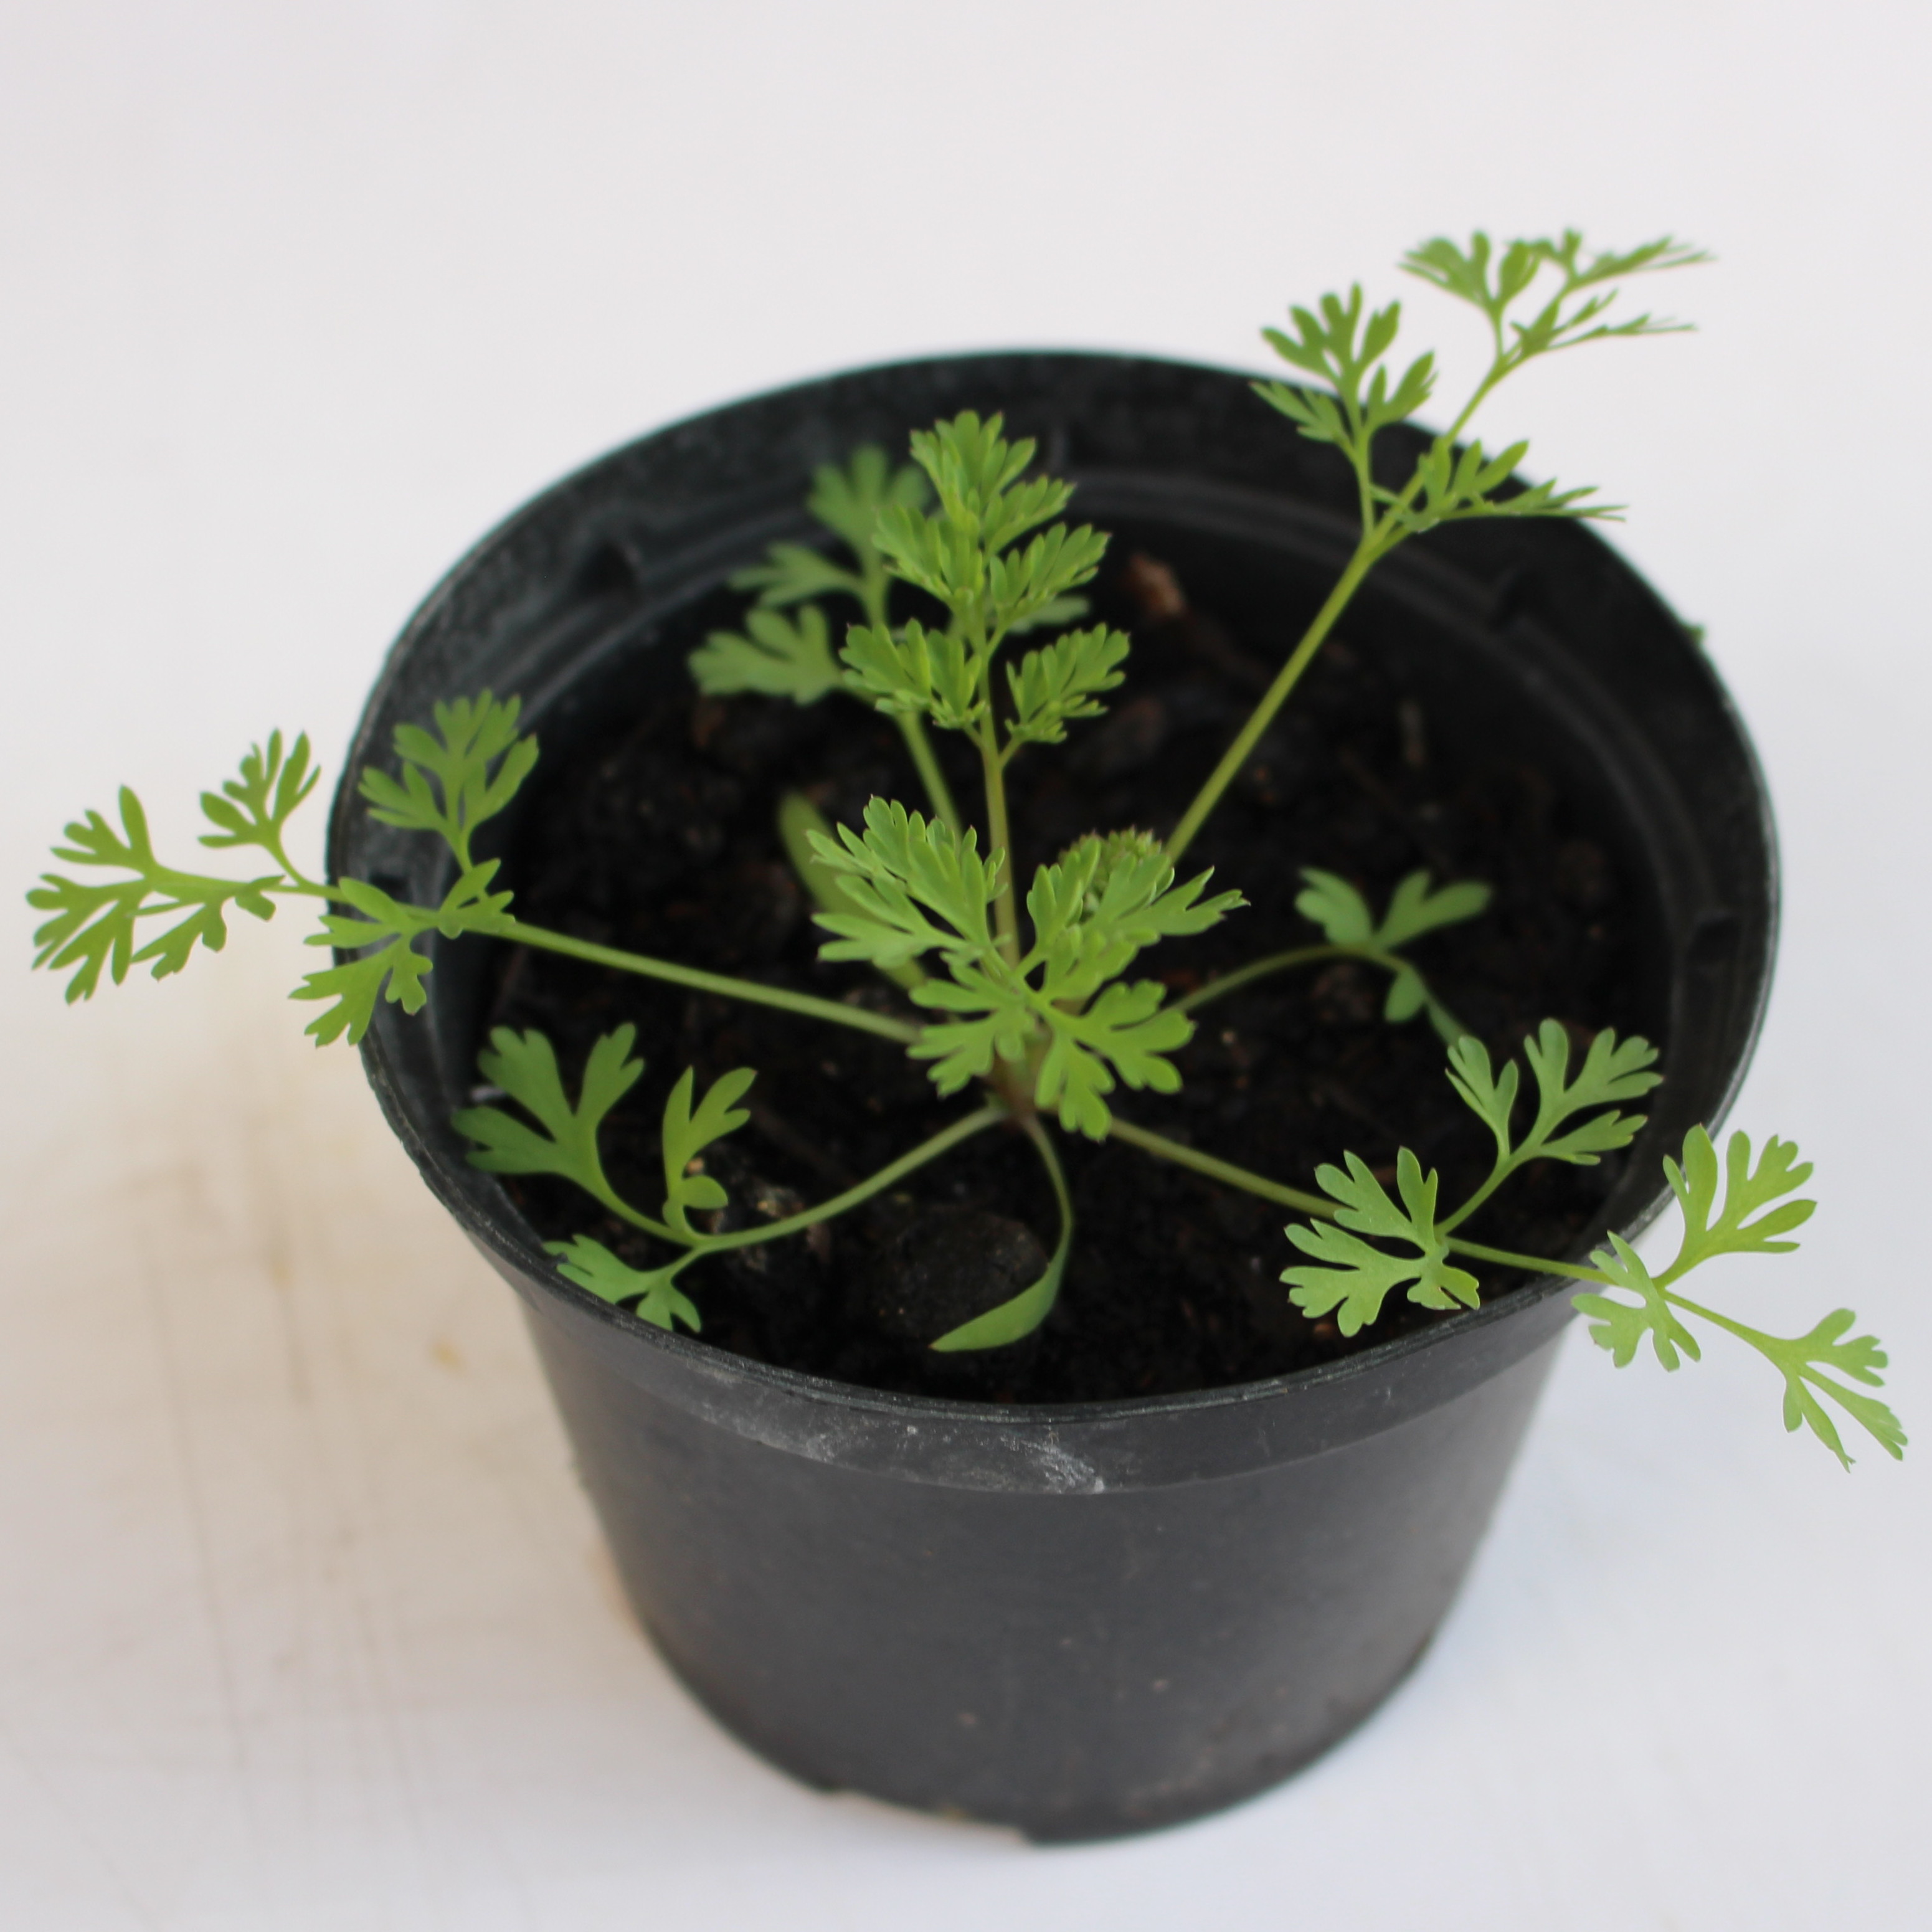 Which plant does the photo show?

Fumaria officinalis
